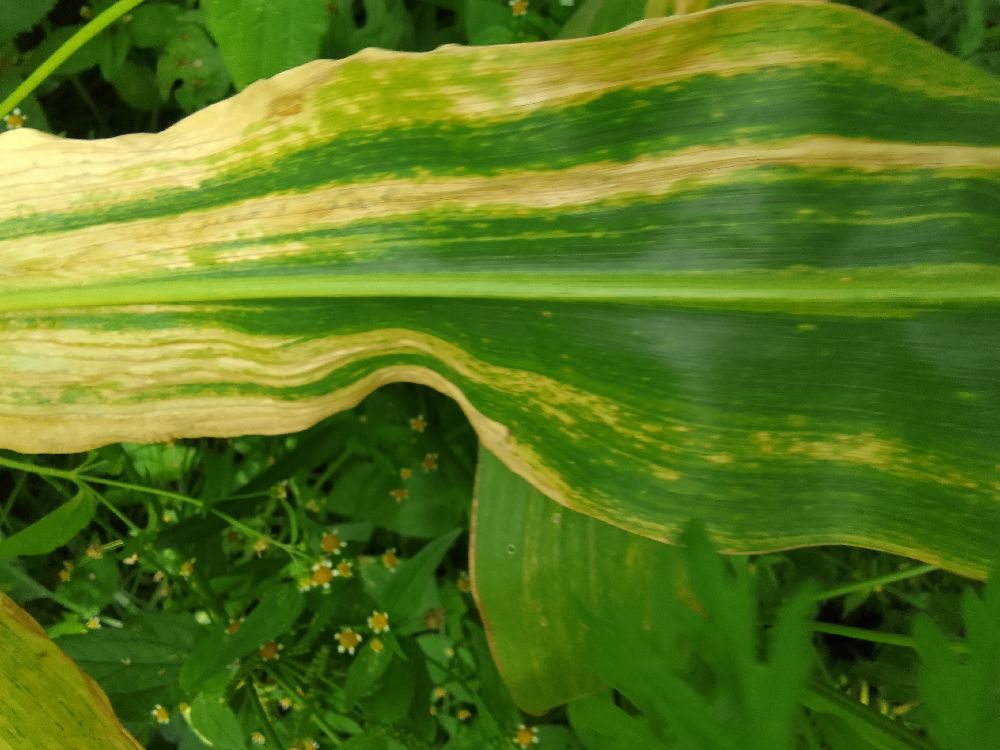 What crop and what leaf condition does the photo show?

maize, maize lethal necrosis
